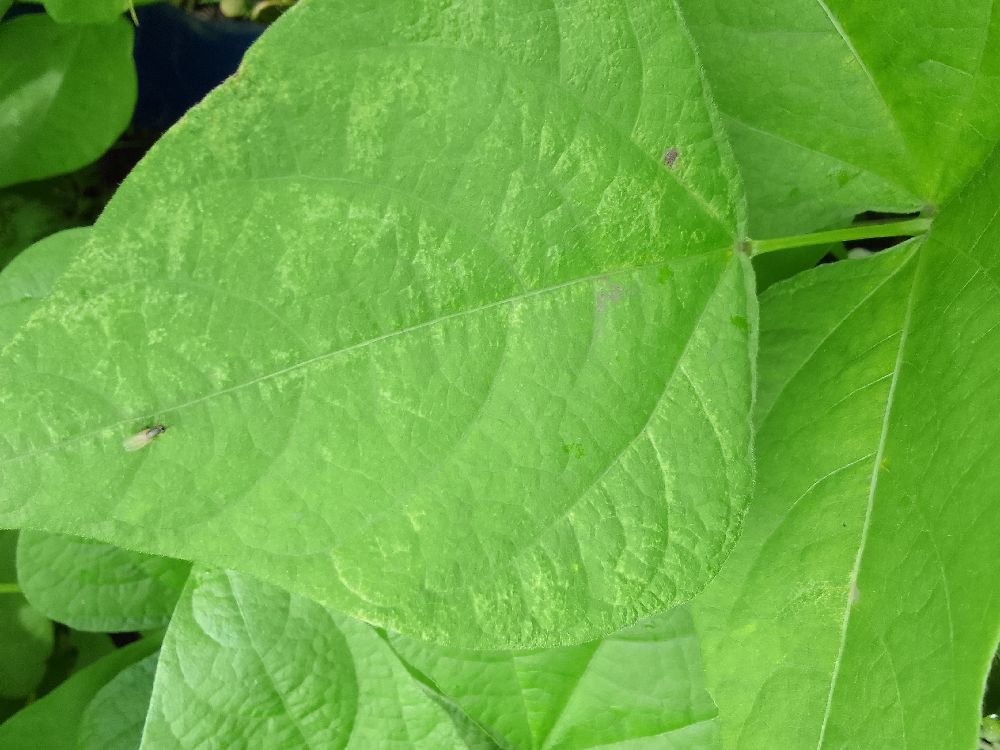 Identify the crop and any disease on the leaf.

common bean, healthy
